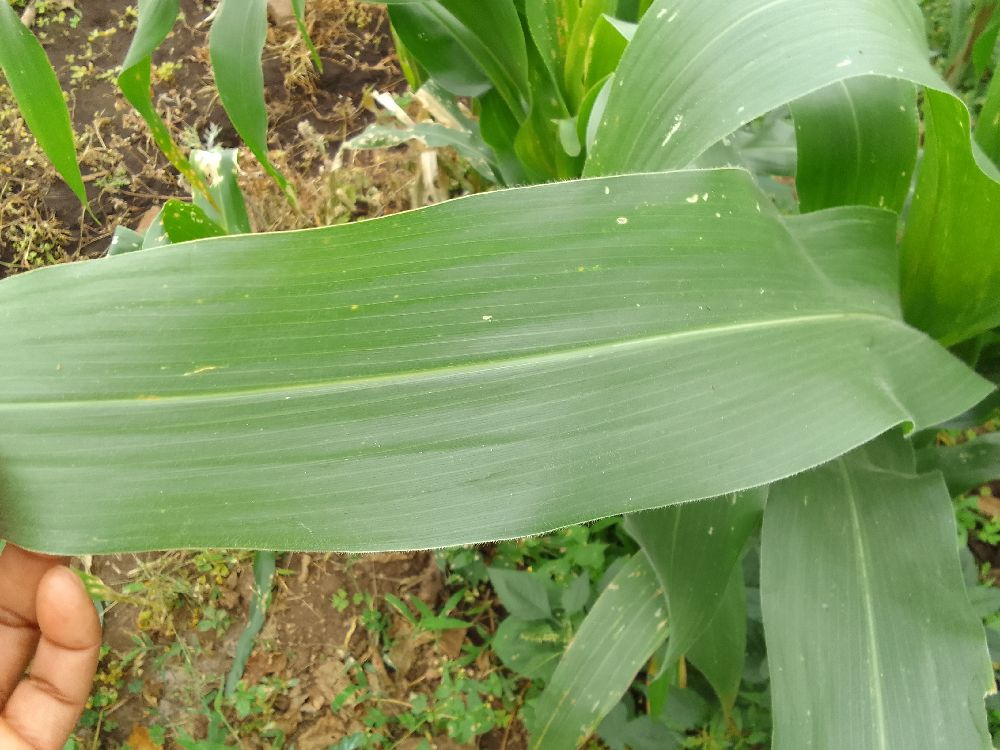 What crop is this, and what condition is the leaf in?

maize, healthy
